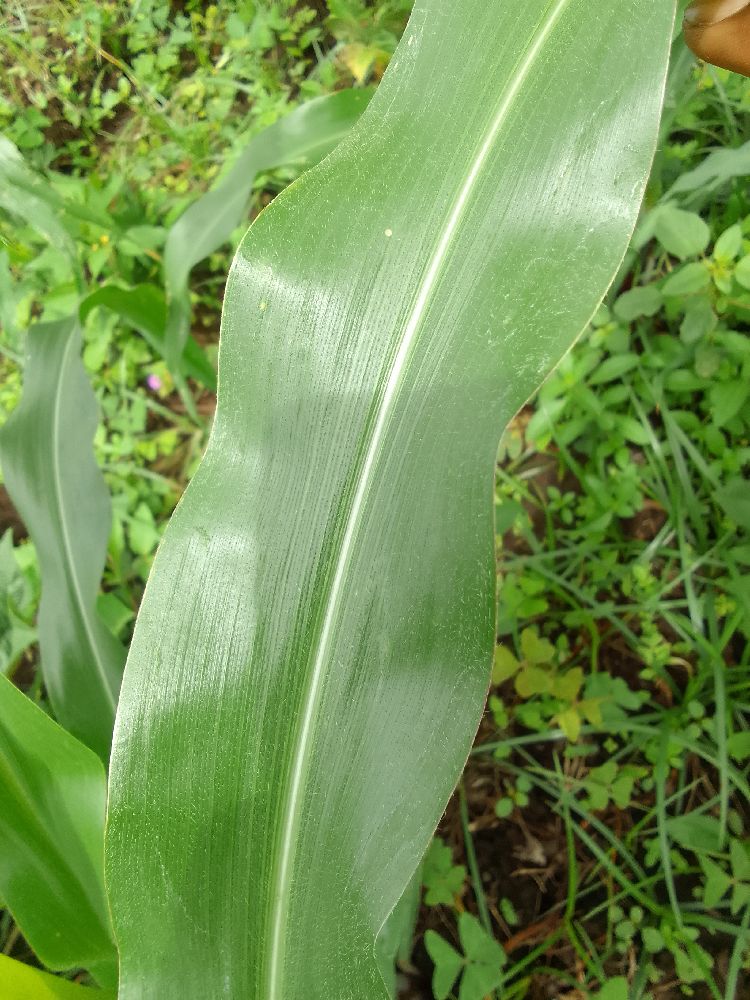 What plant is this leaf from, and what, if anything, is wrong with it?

maize, healthy
